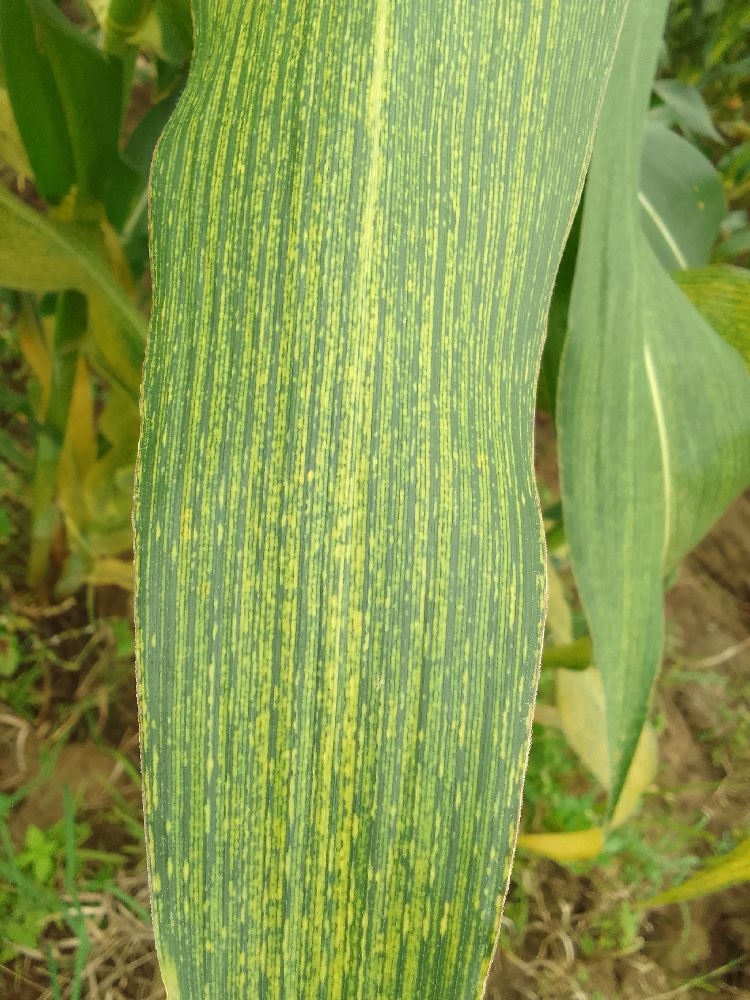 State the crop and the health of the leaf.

maize, maize streak virus
